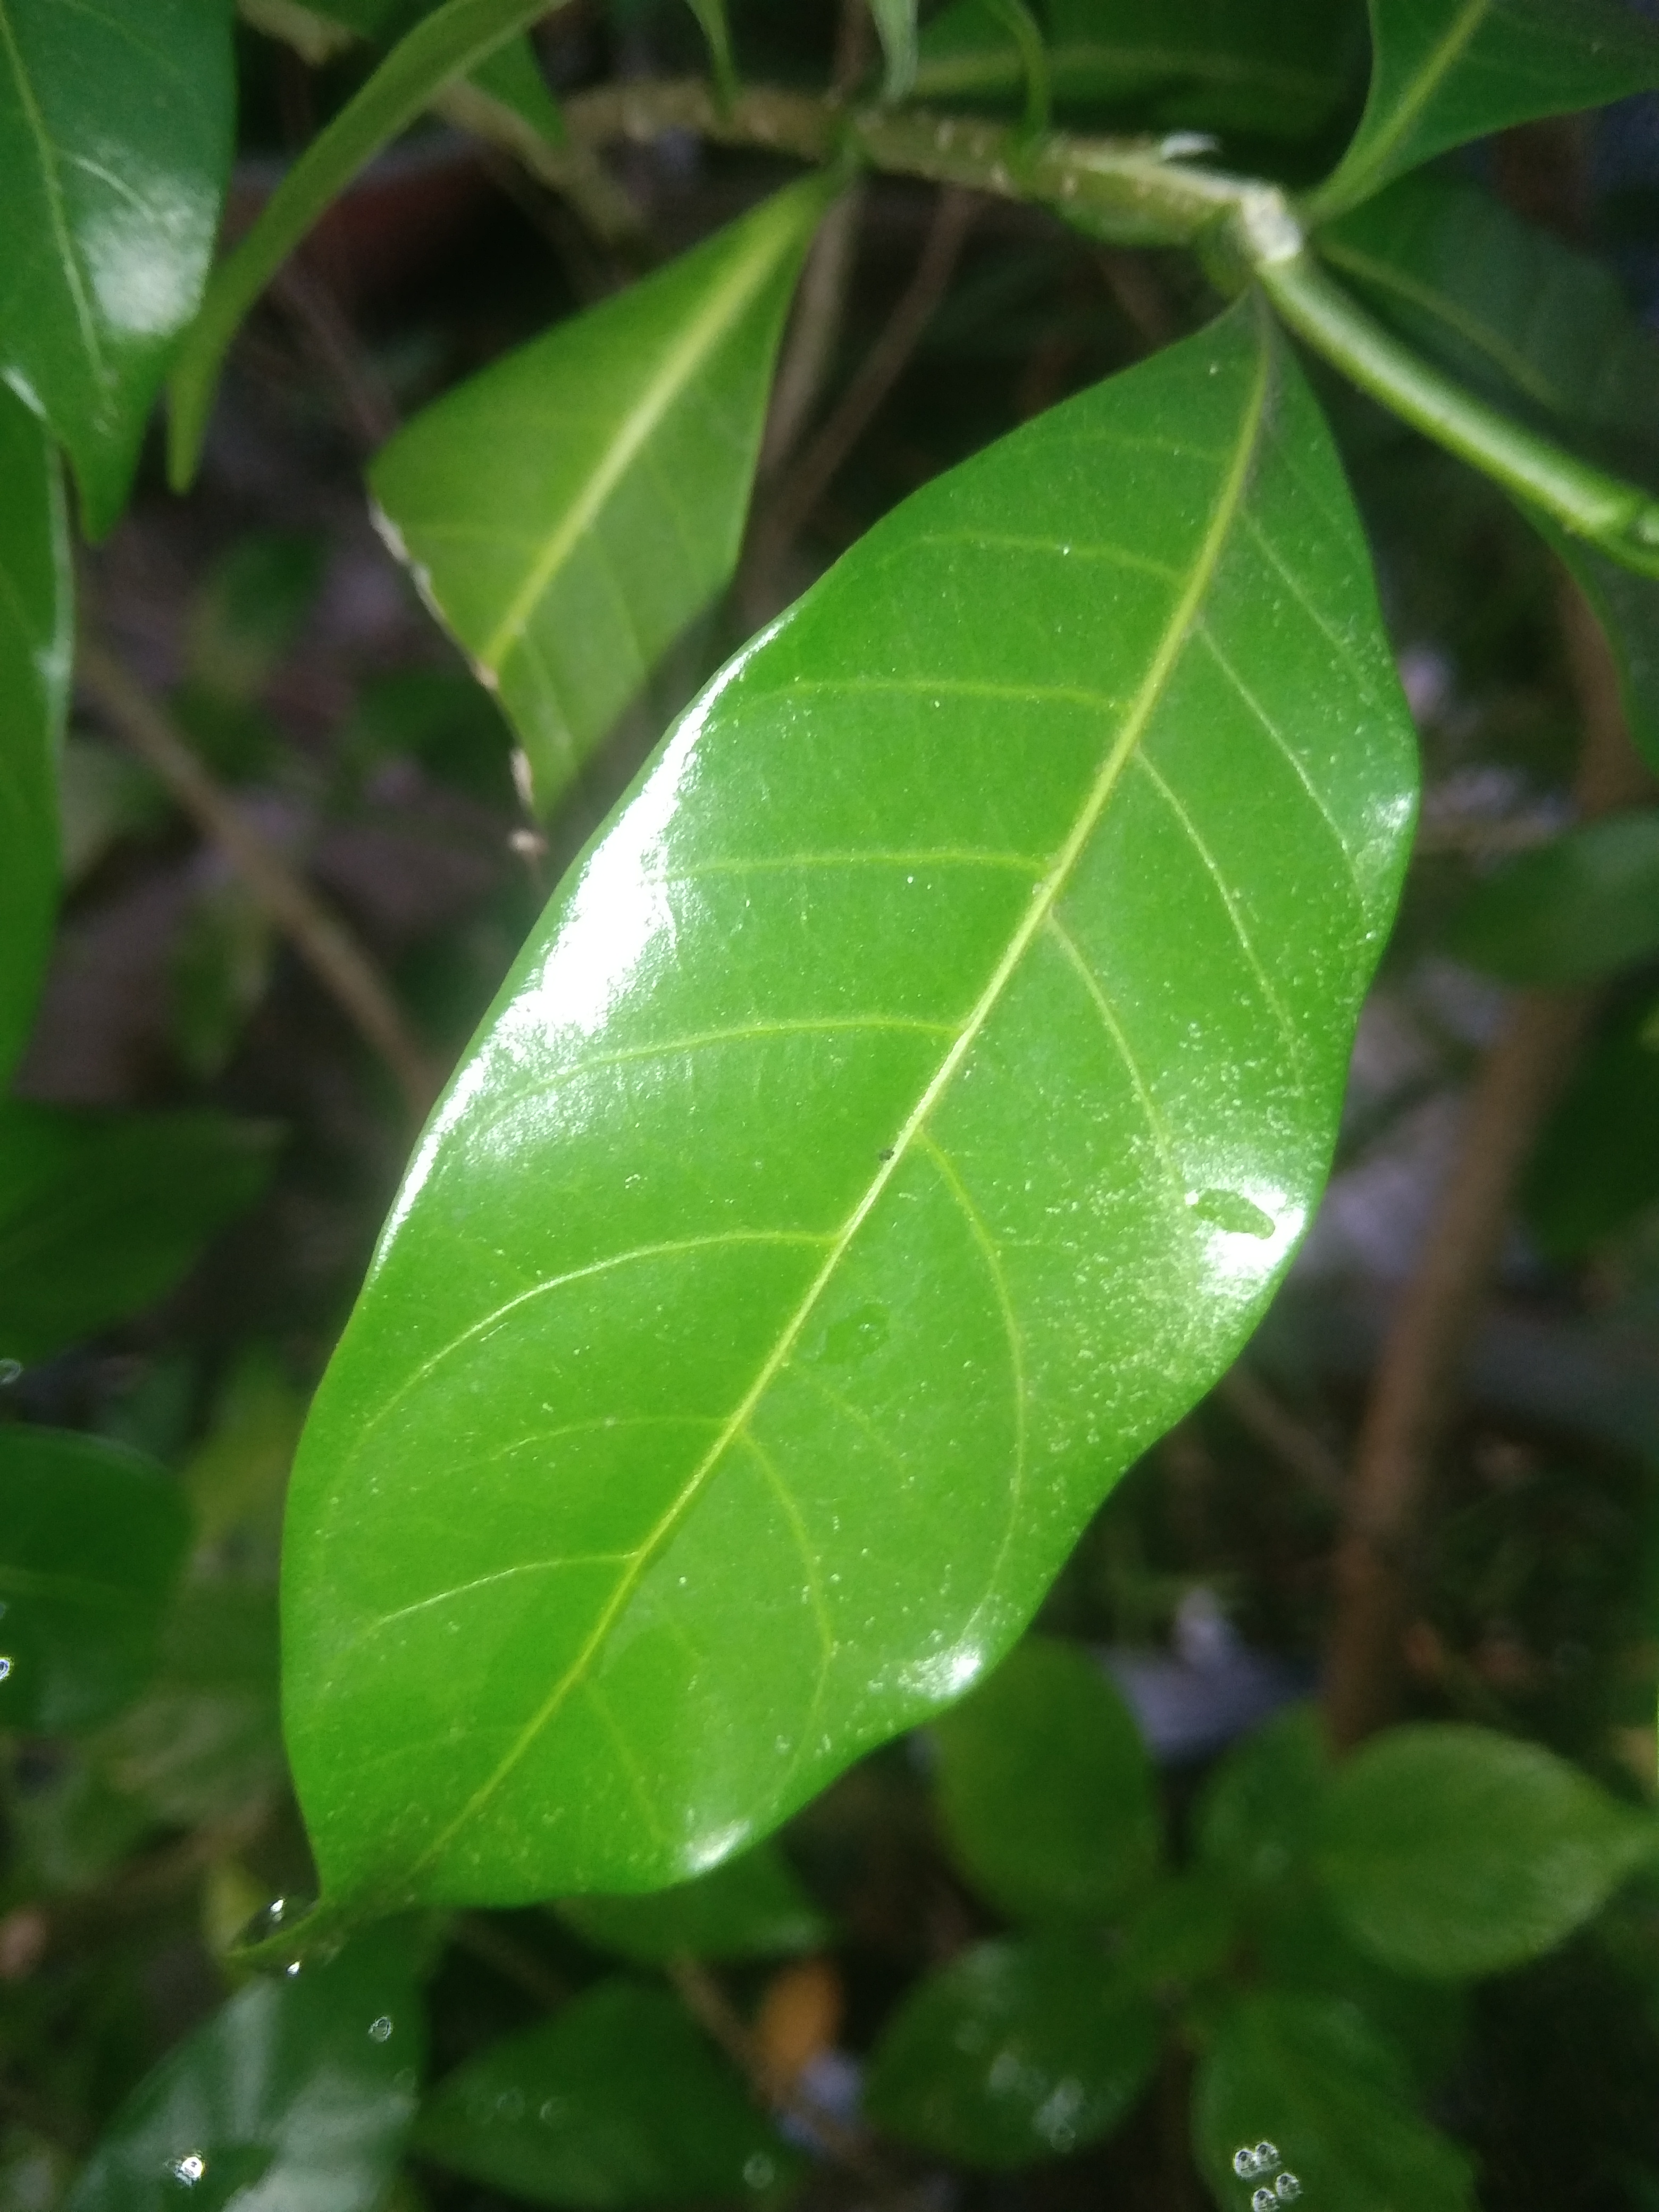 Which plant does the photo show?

togor
